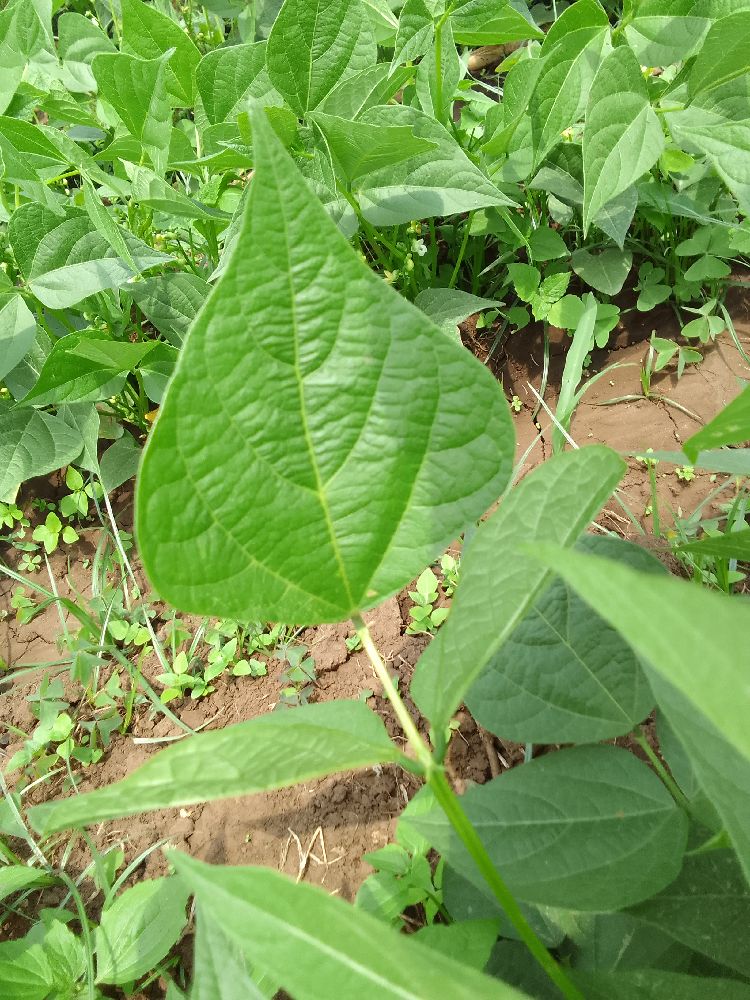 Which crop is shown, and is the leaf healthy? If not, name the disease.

common bean, healthy
